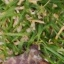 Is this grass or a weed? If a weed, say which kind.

grass
